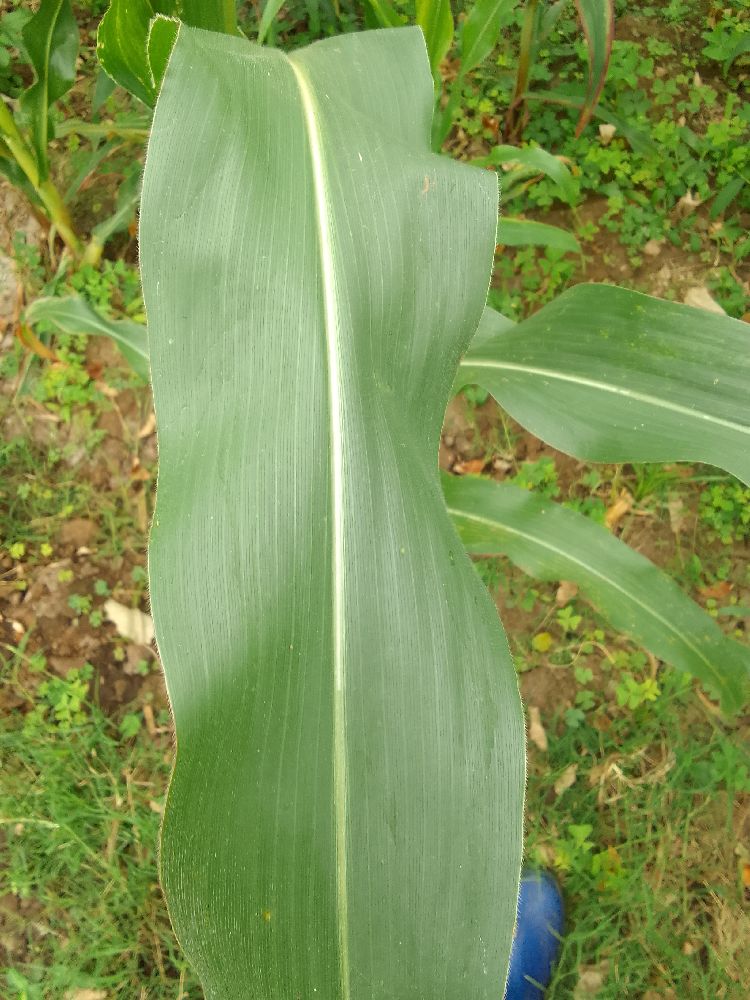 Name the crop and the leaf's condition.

maize, healthy
